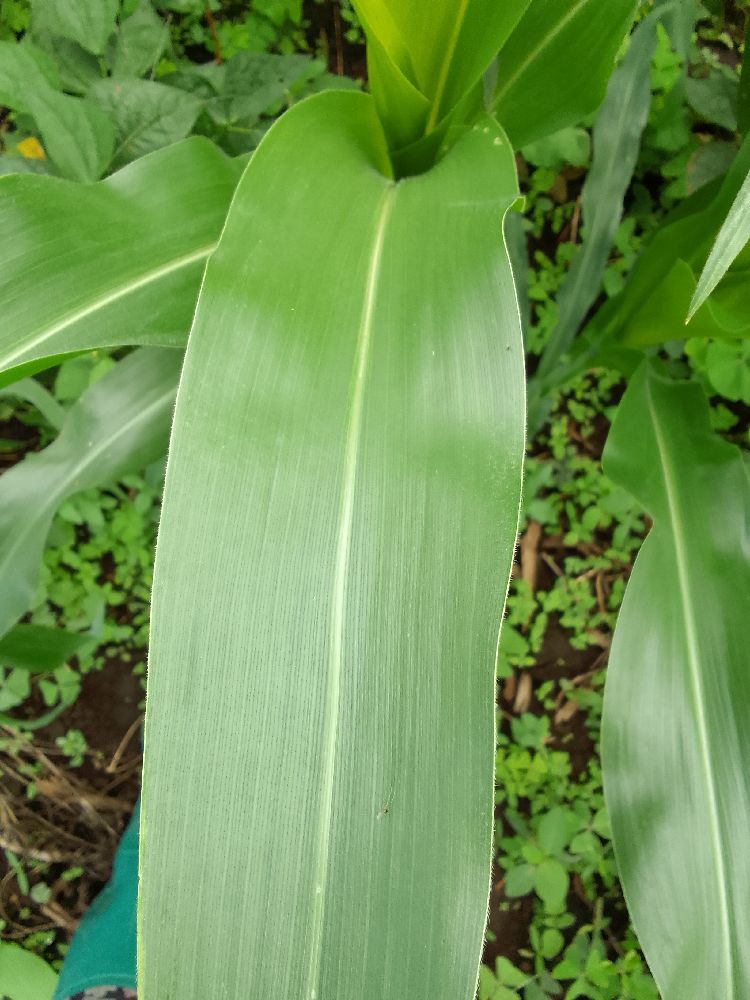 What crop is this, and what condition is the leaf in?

maize, healthy
